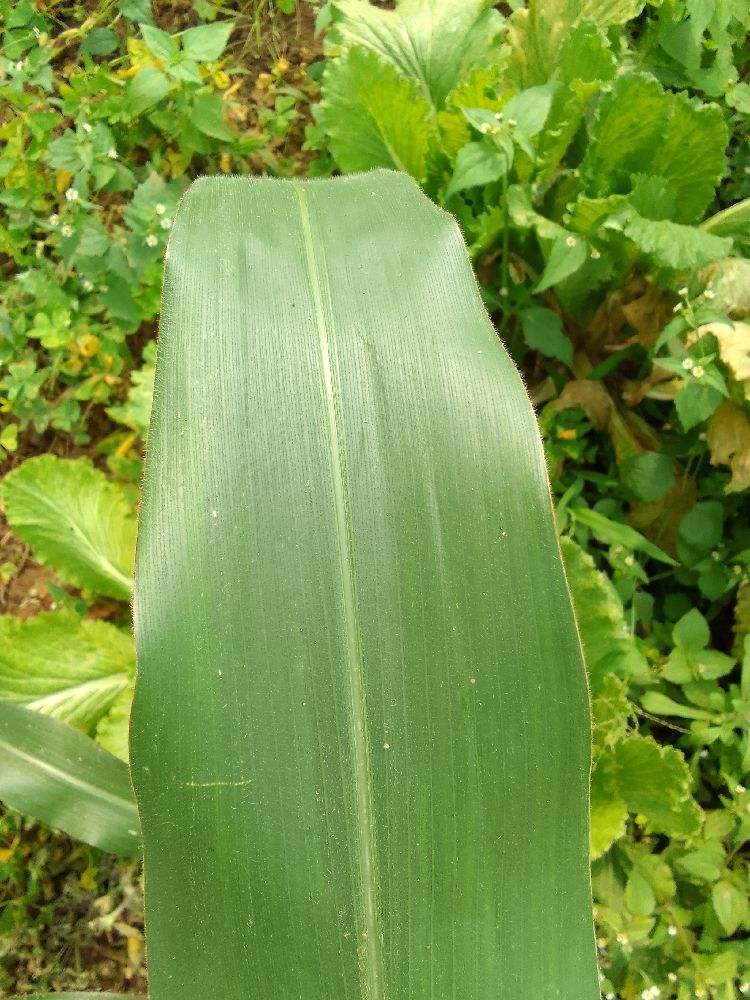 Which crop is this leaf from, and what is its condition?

maize, healthy
